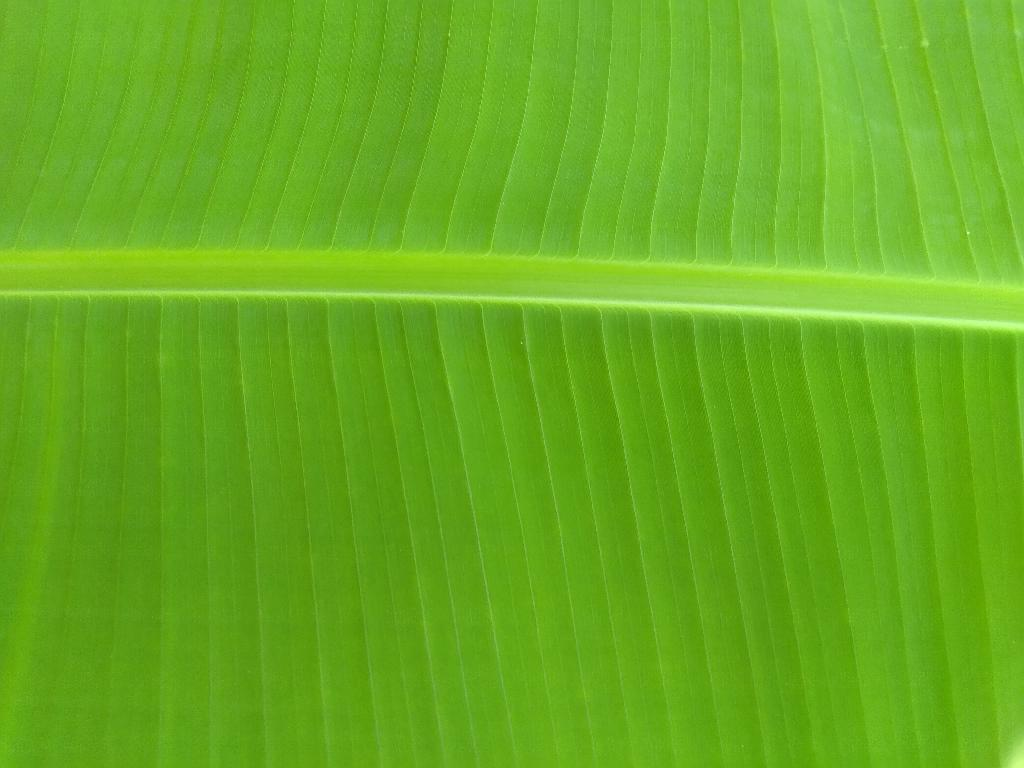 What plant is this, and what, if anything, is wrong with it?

banana, healthy
